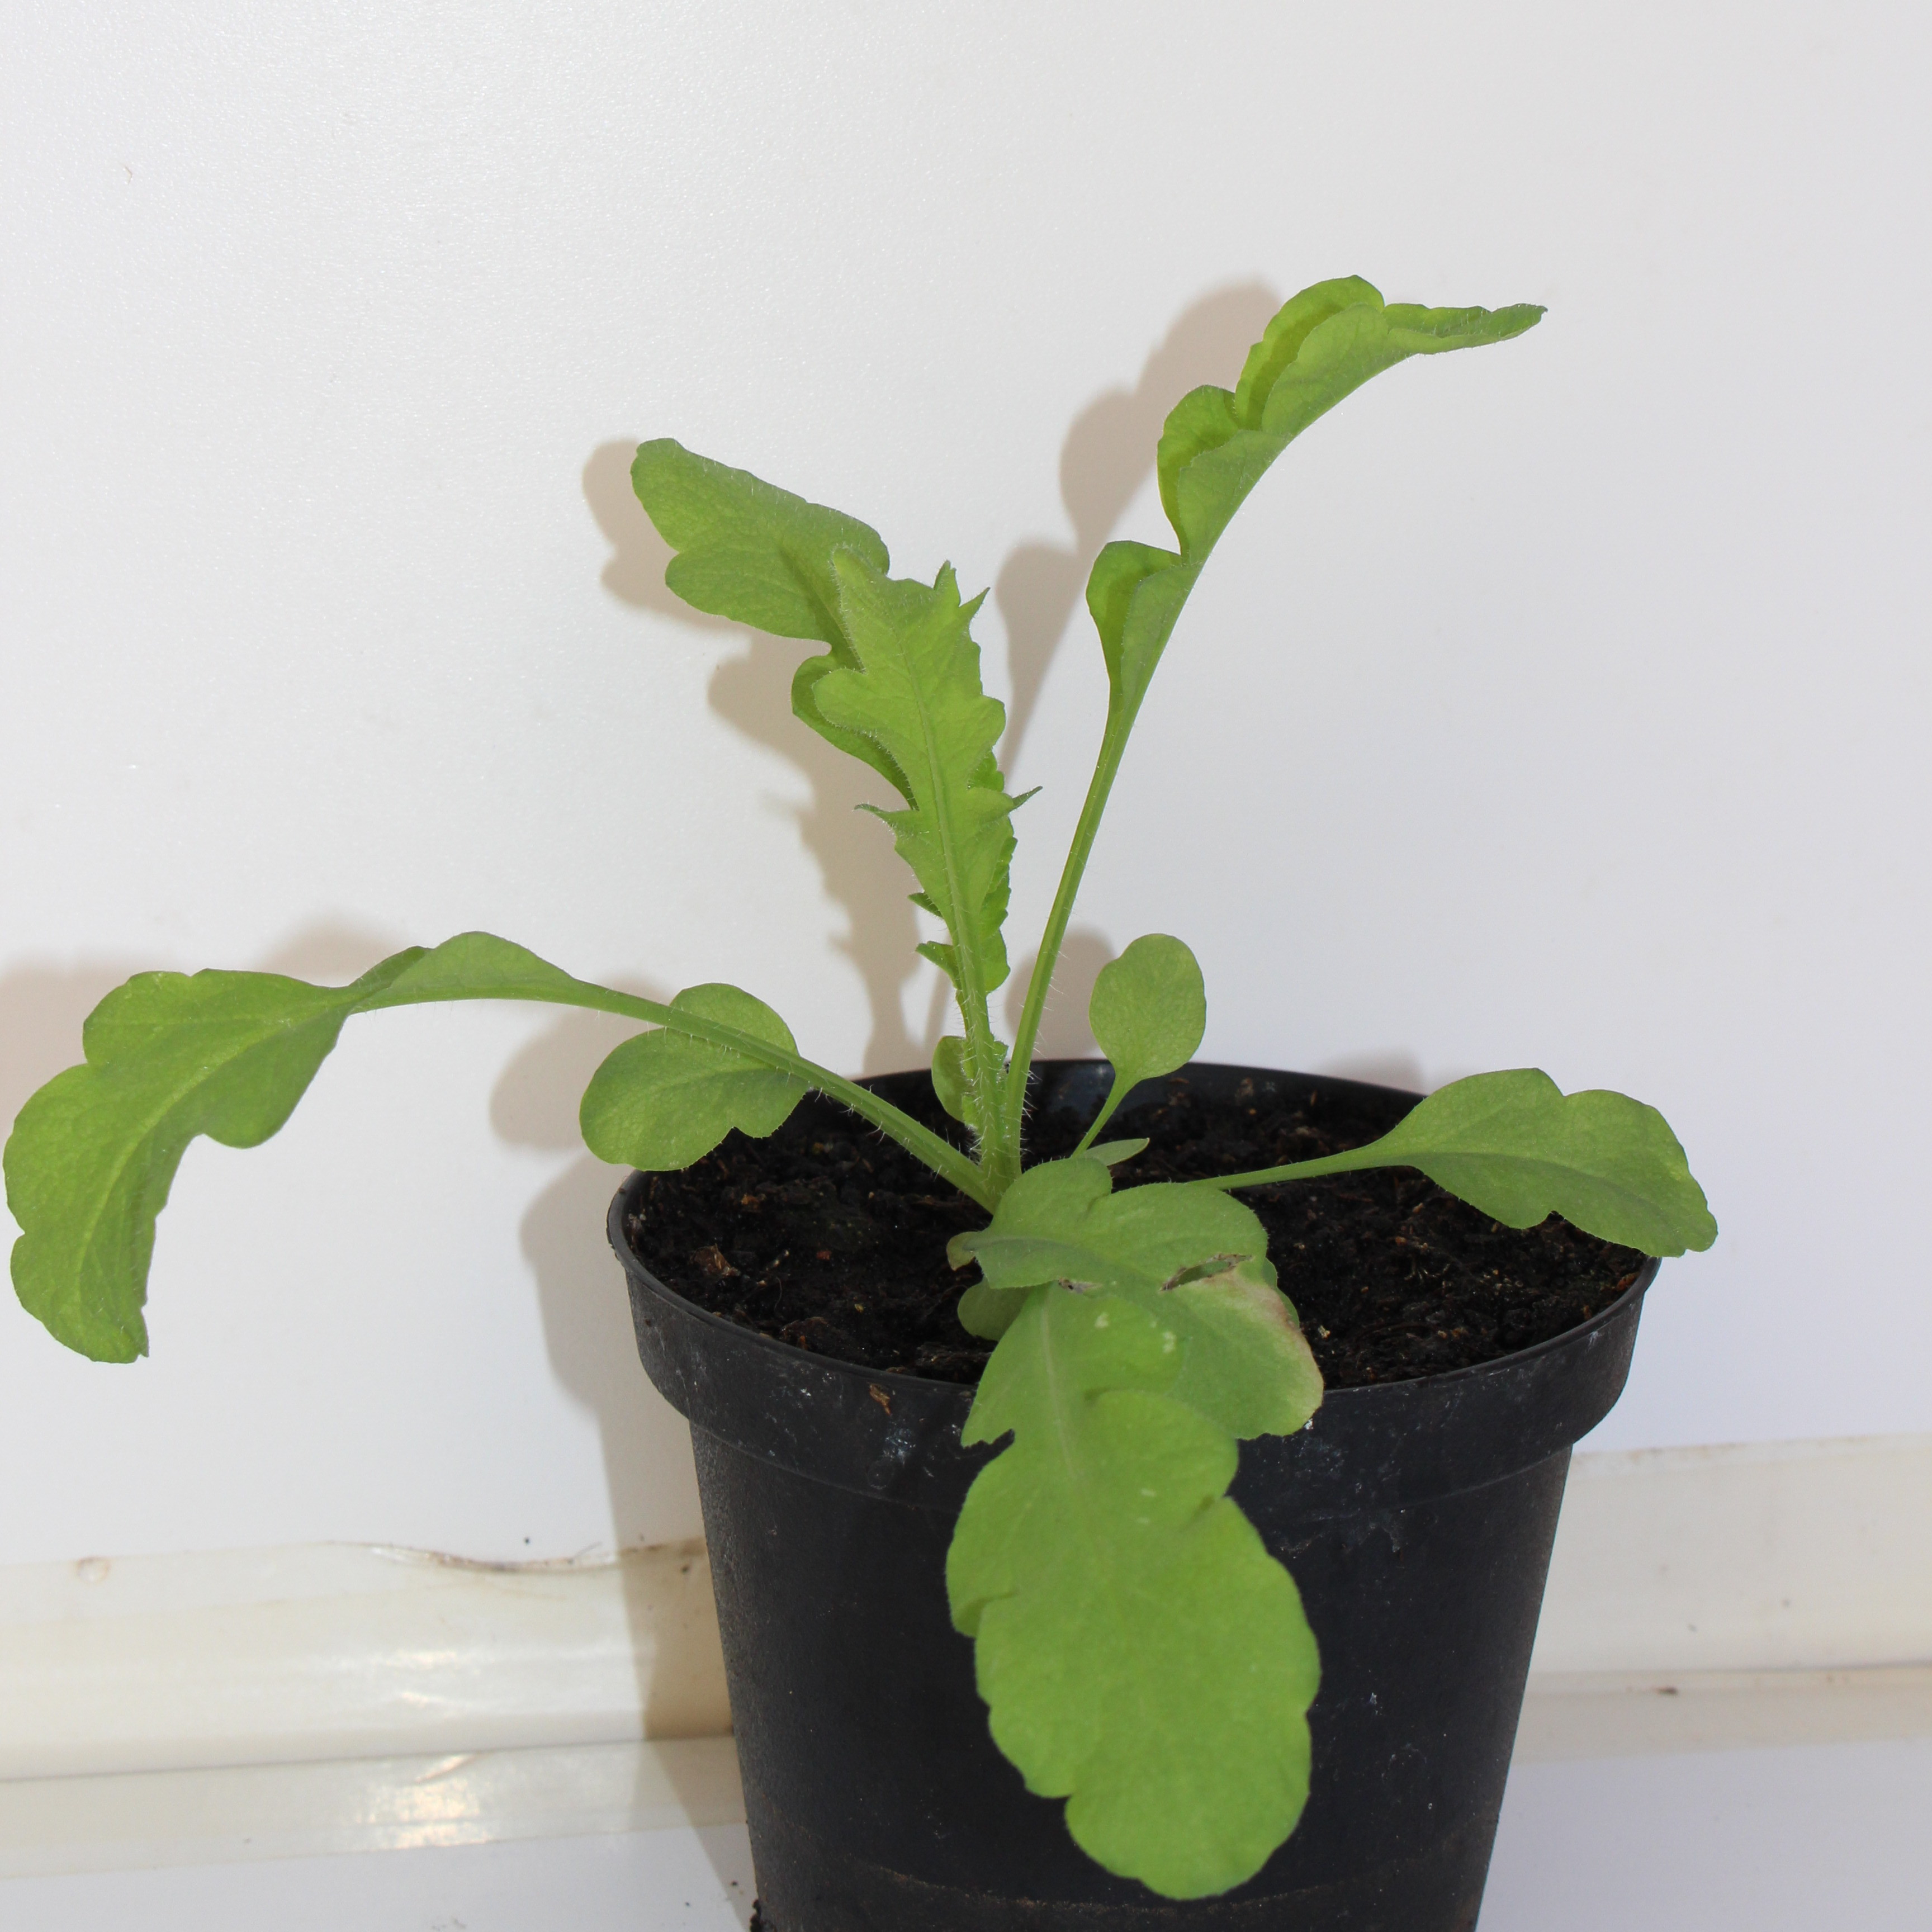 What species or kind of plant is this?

Papaver rhoeas
